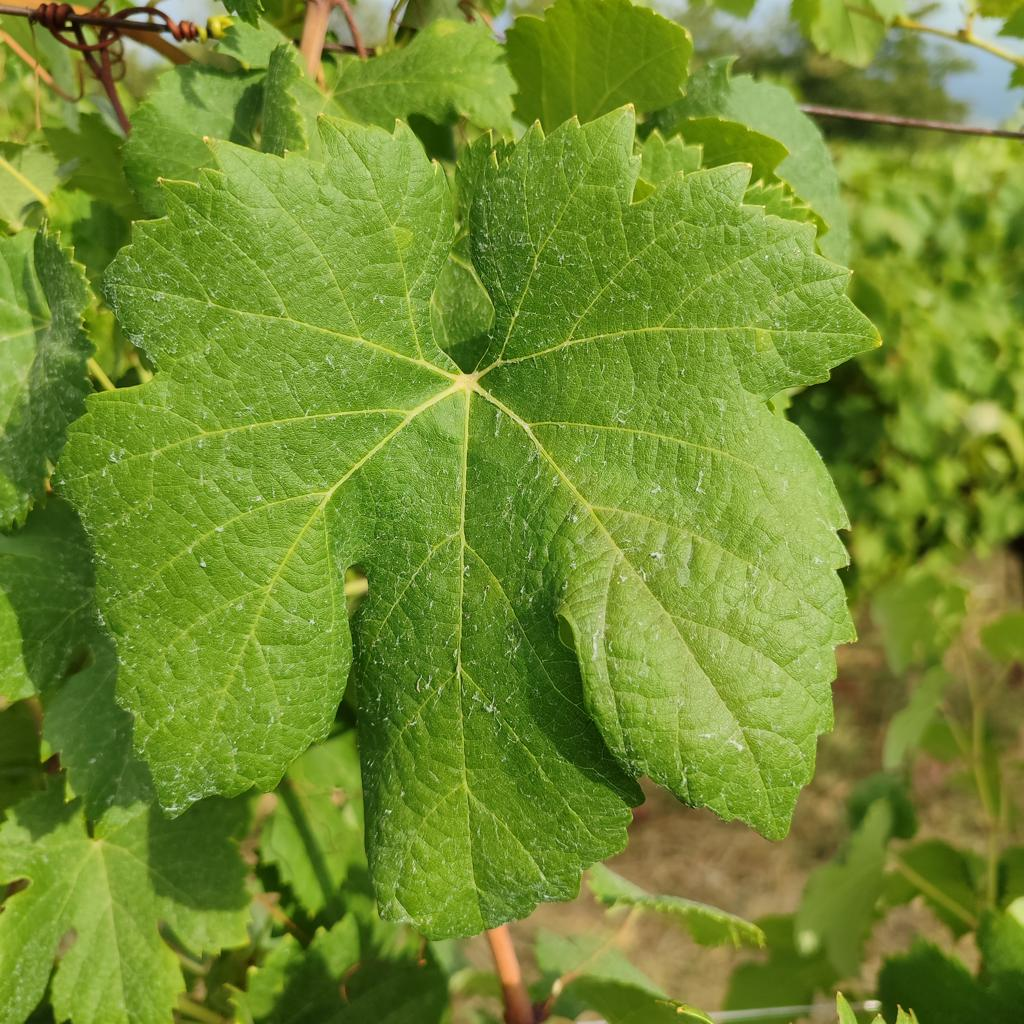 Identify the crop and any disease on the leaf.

grapevine, healthy
